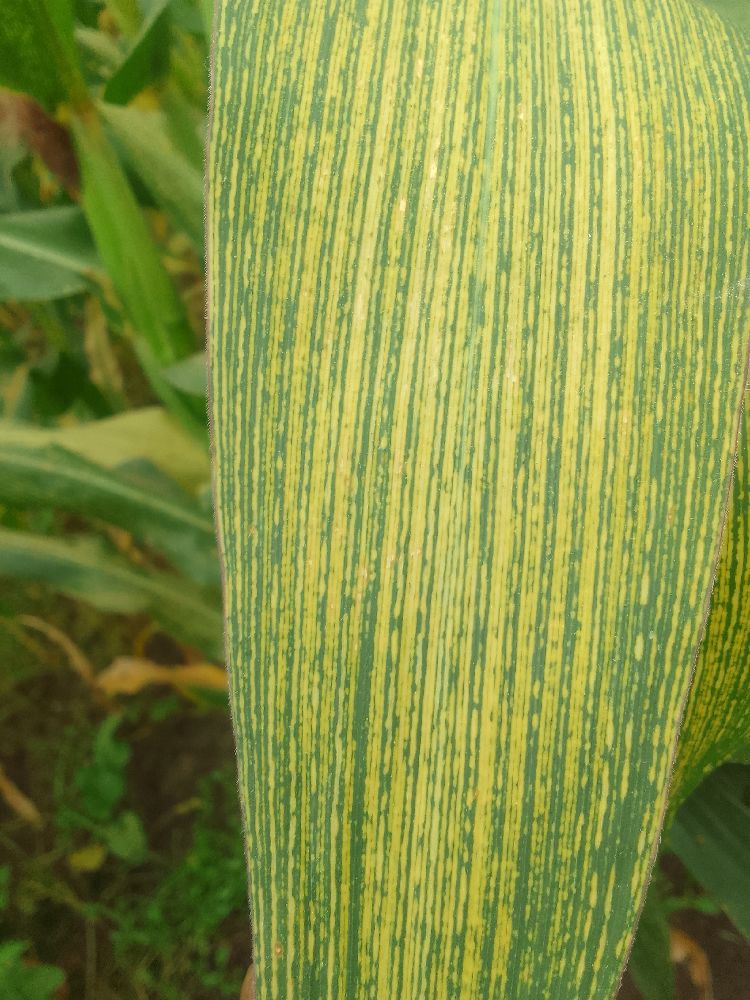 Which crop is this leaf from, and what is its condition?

maize, maize streak virus
